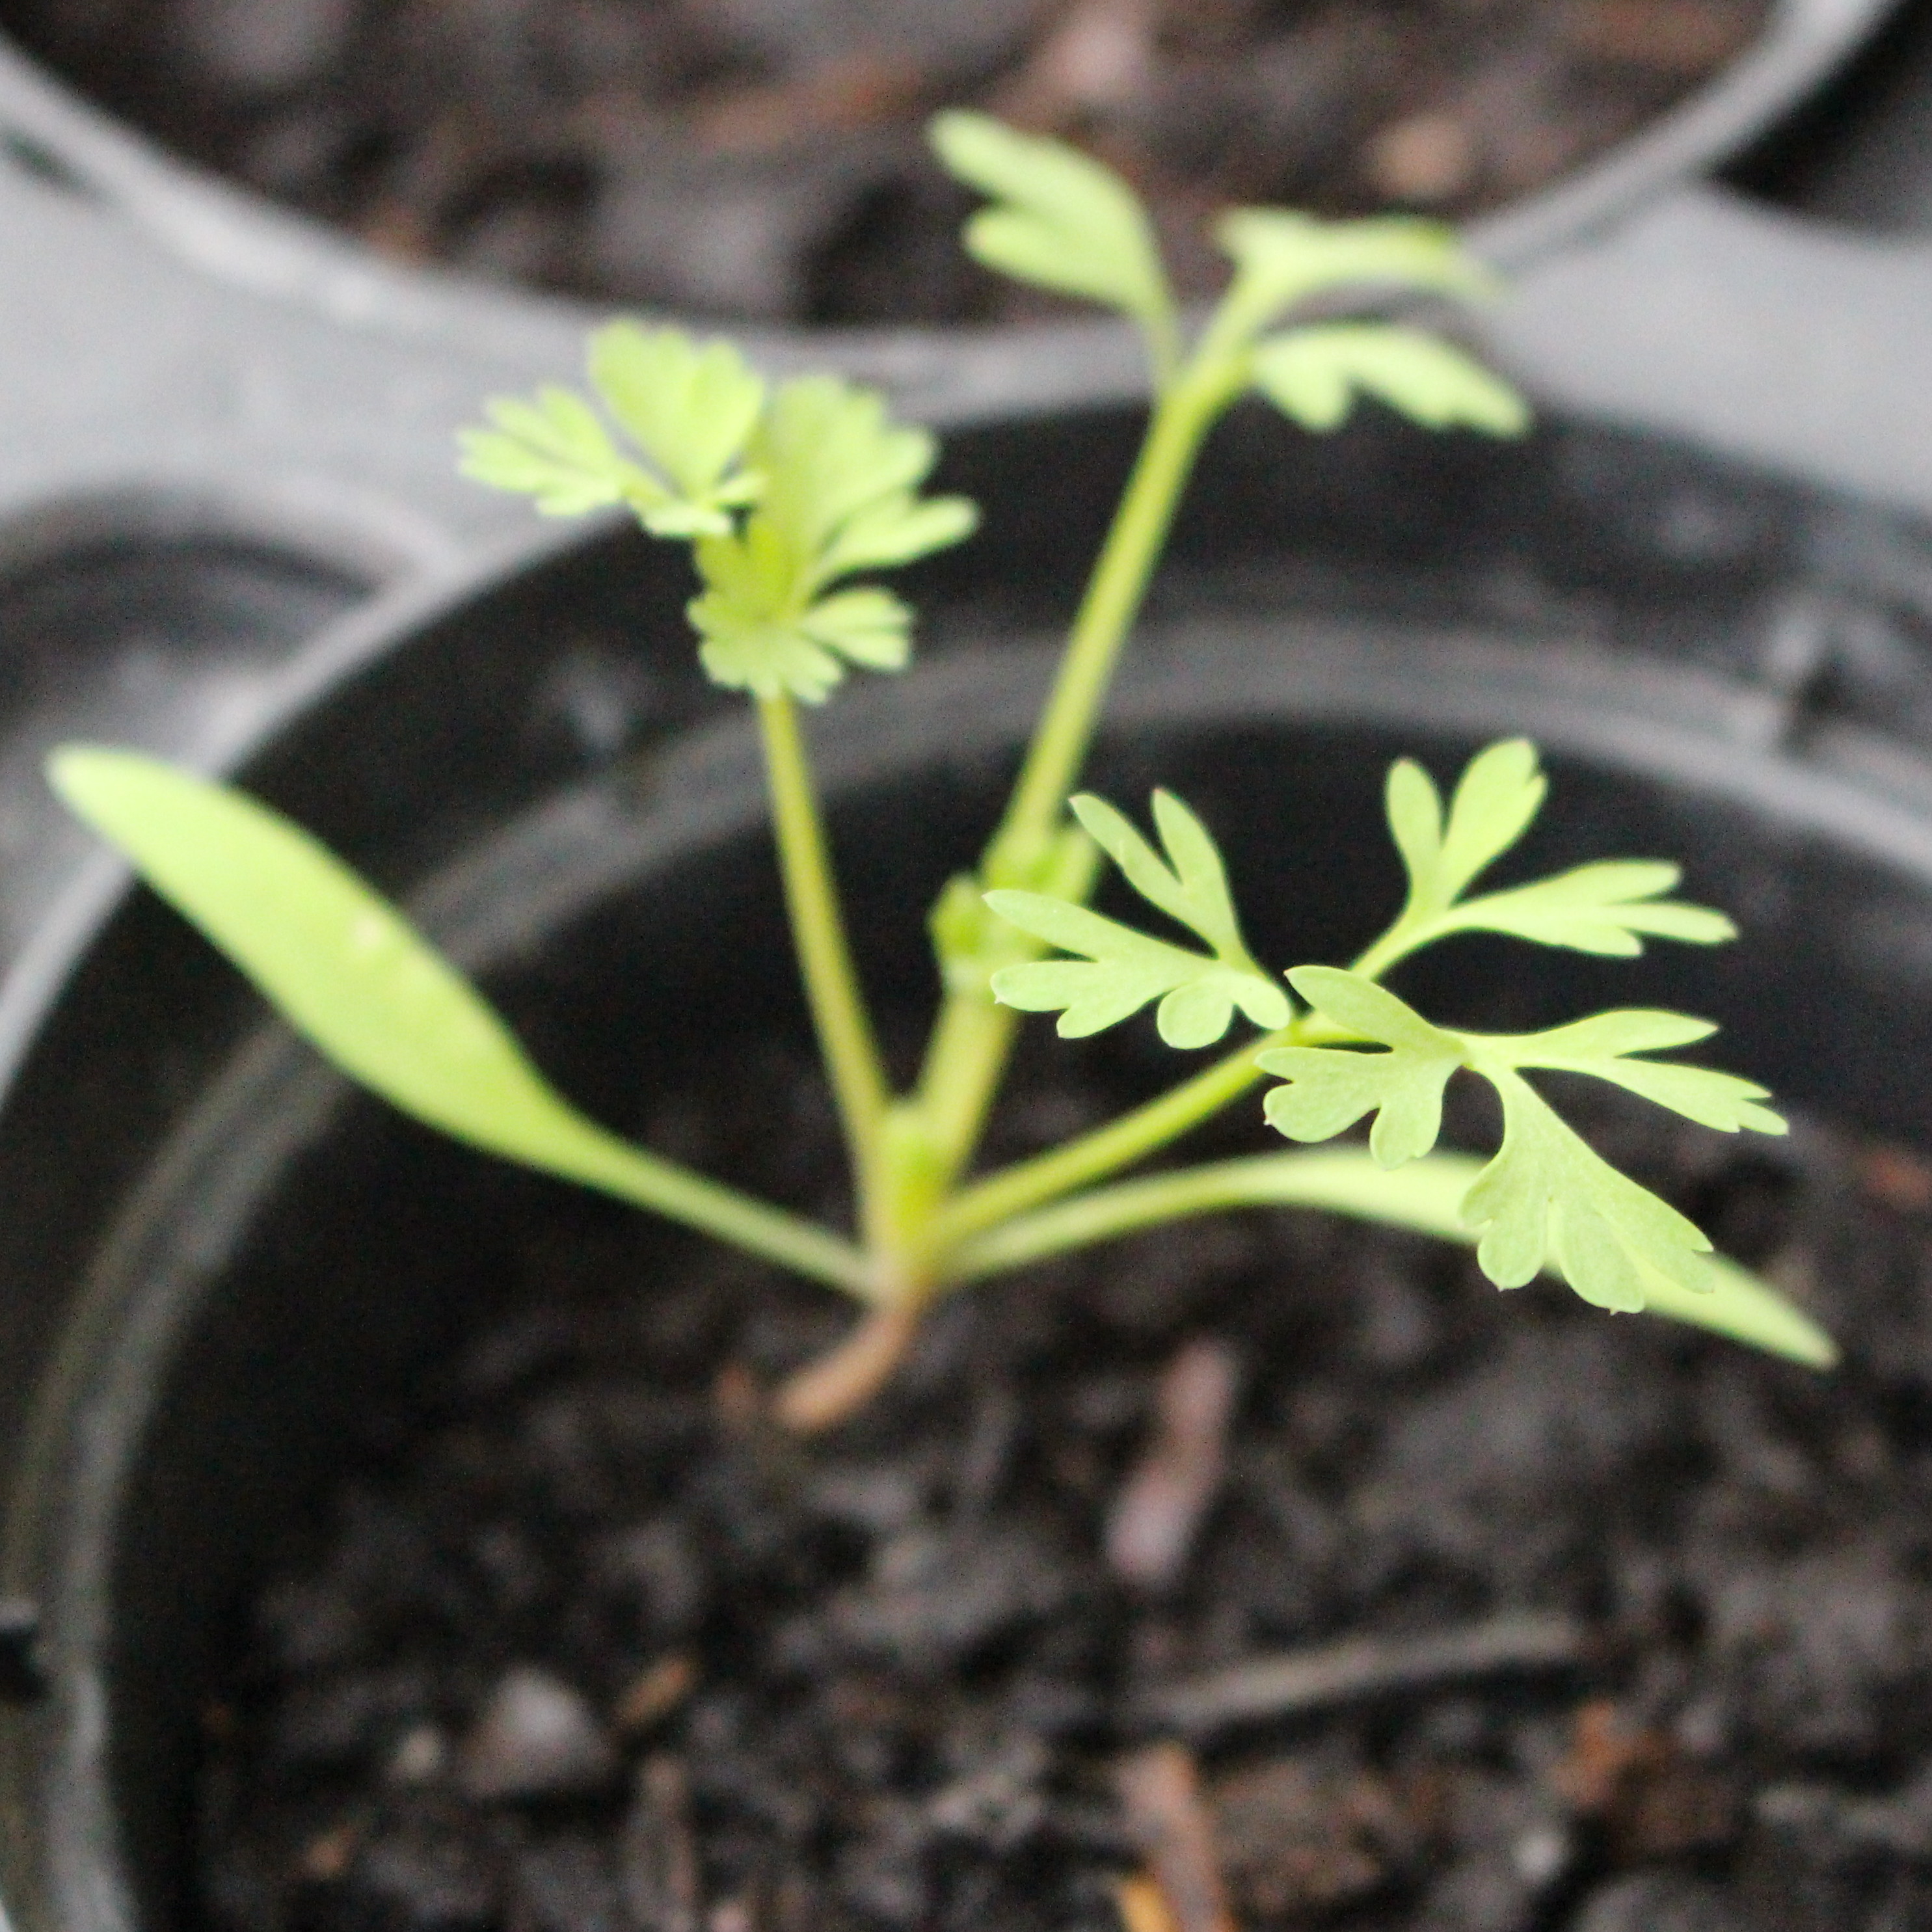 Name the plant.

Fumaria officinalis
